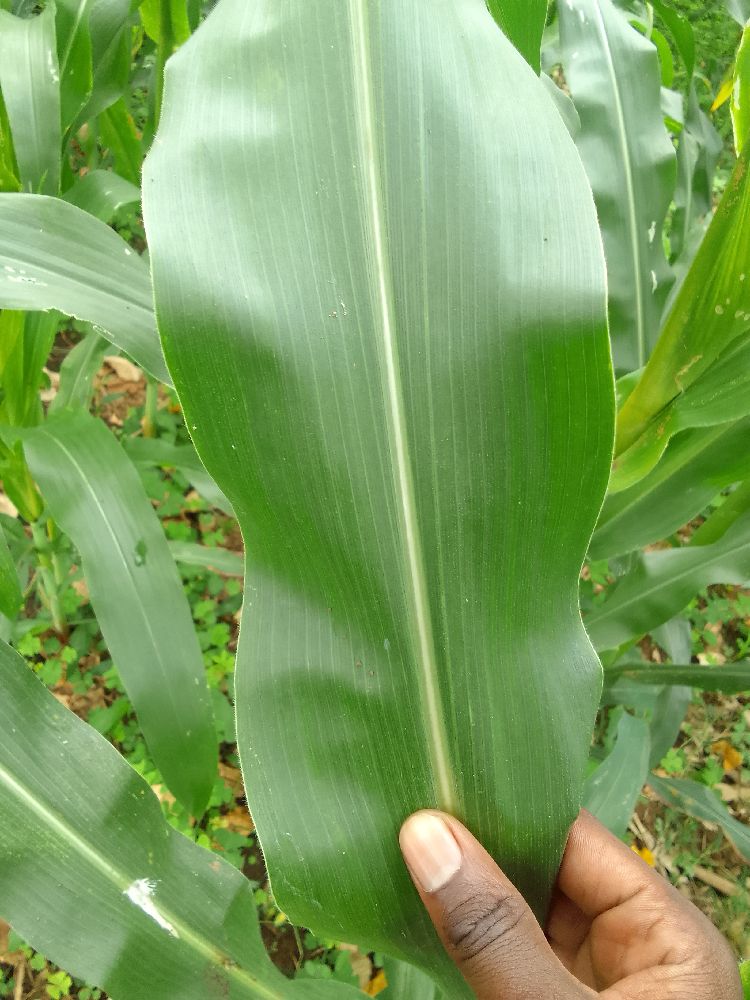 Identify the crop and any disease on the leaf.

maize, healthy
